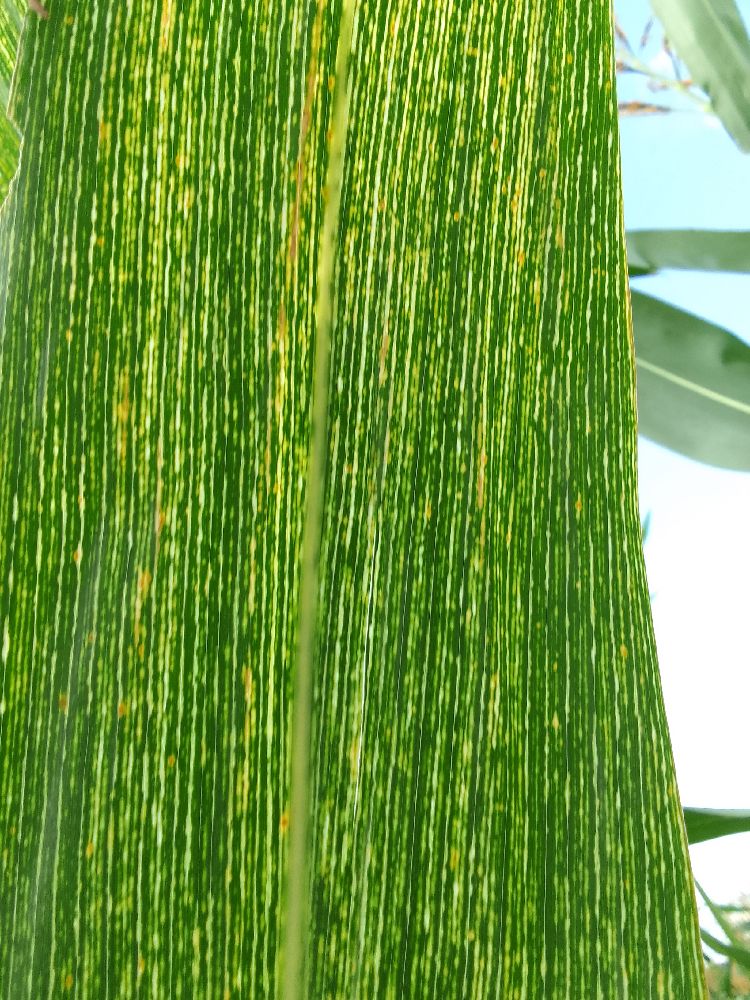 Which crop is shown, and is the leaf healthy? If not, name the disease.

maize, maize streak virus
